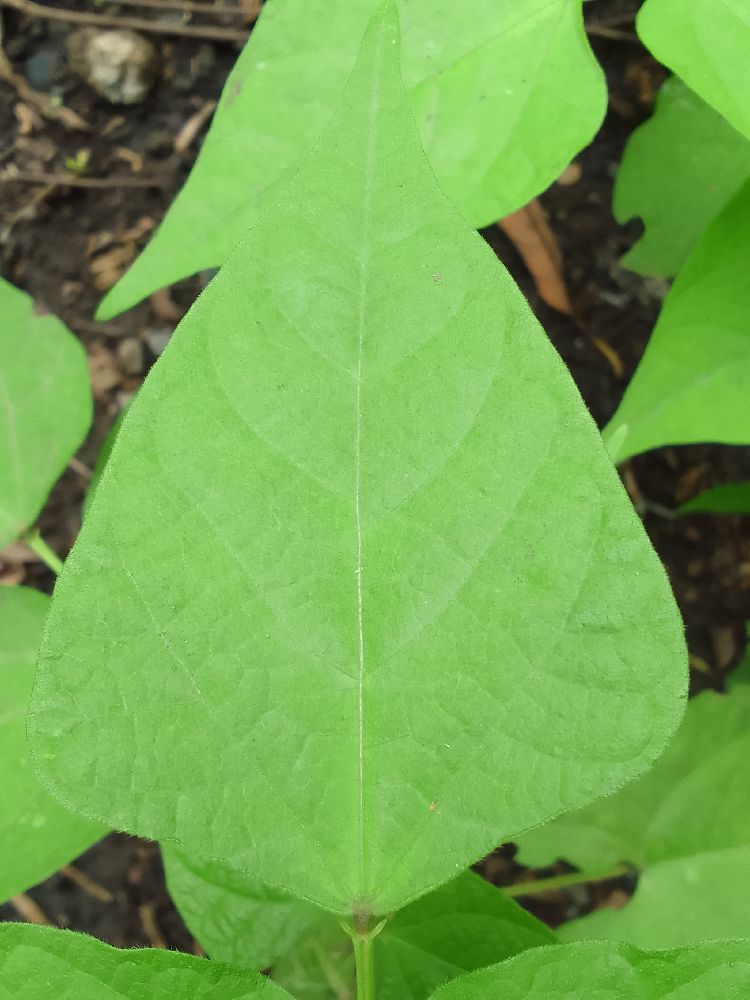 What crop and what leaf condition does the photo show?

common bean, healthy
